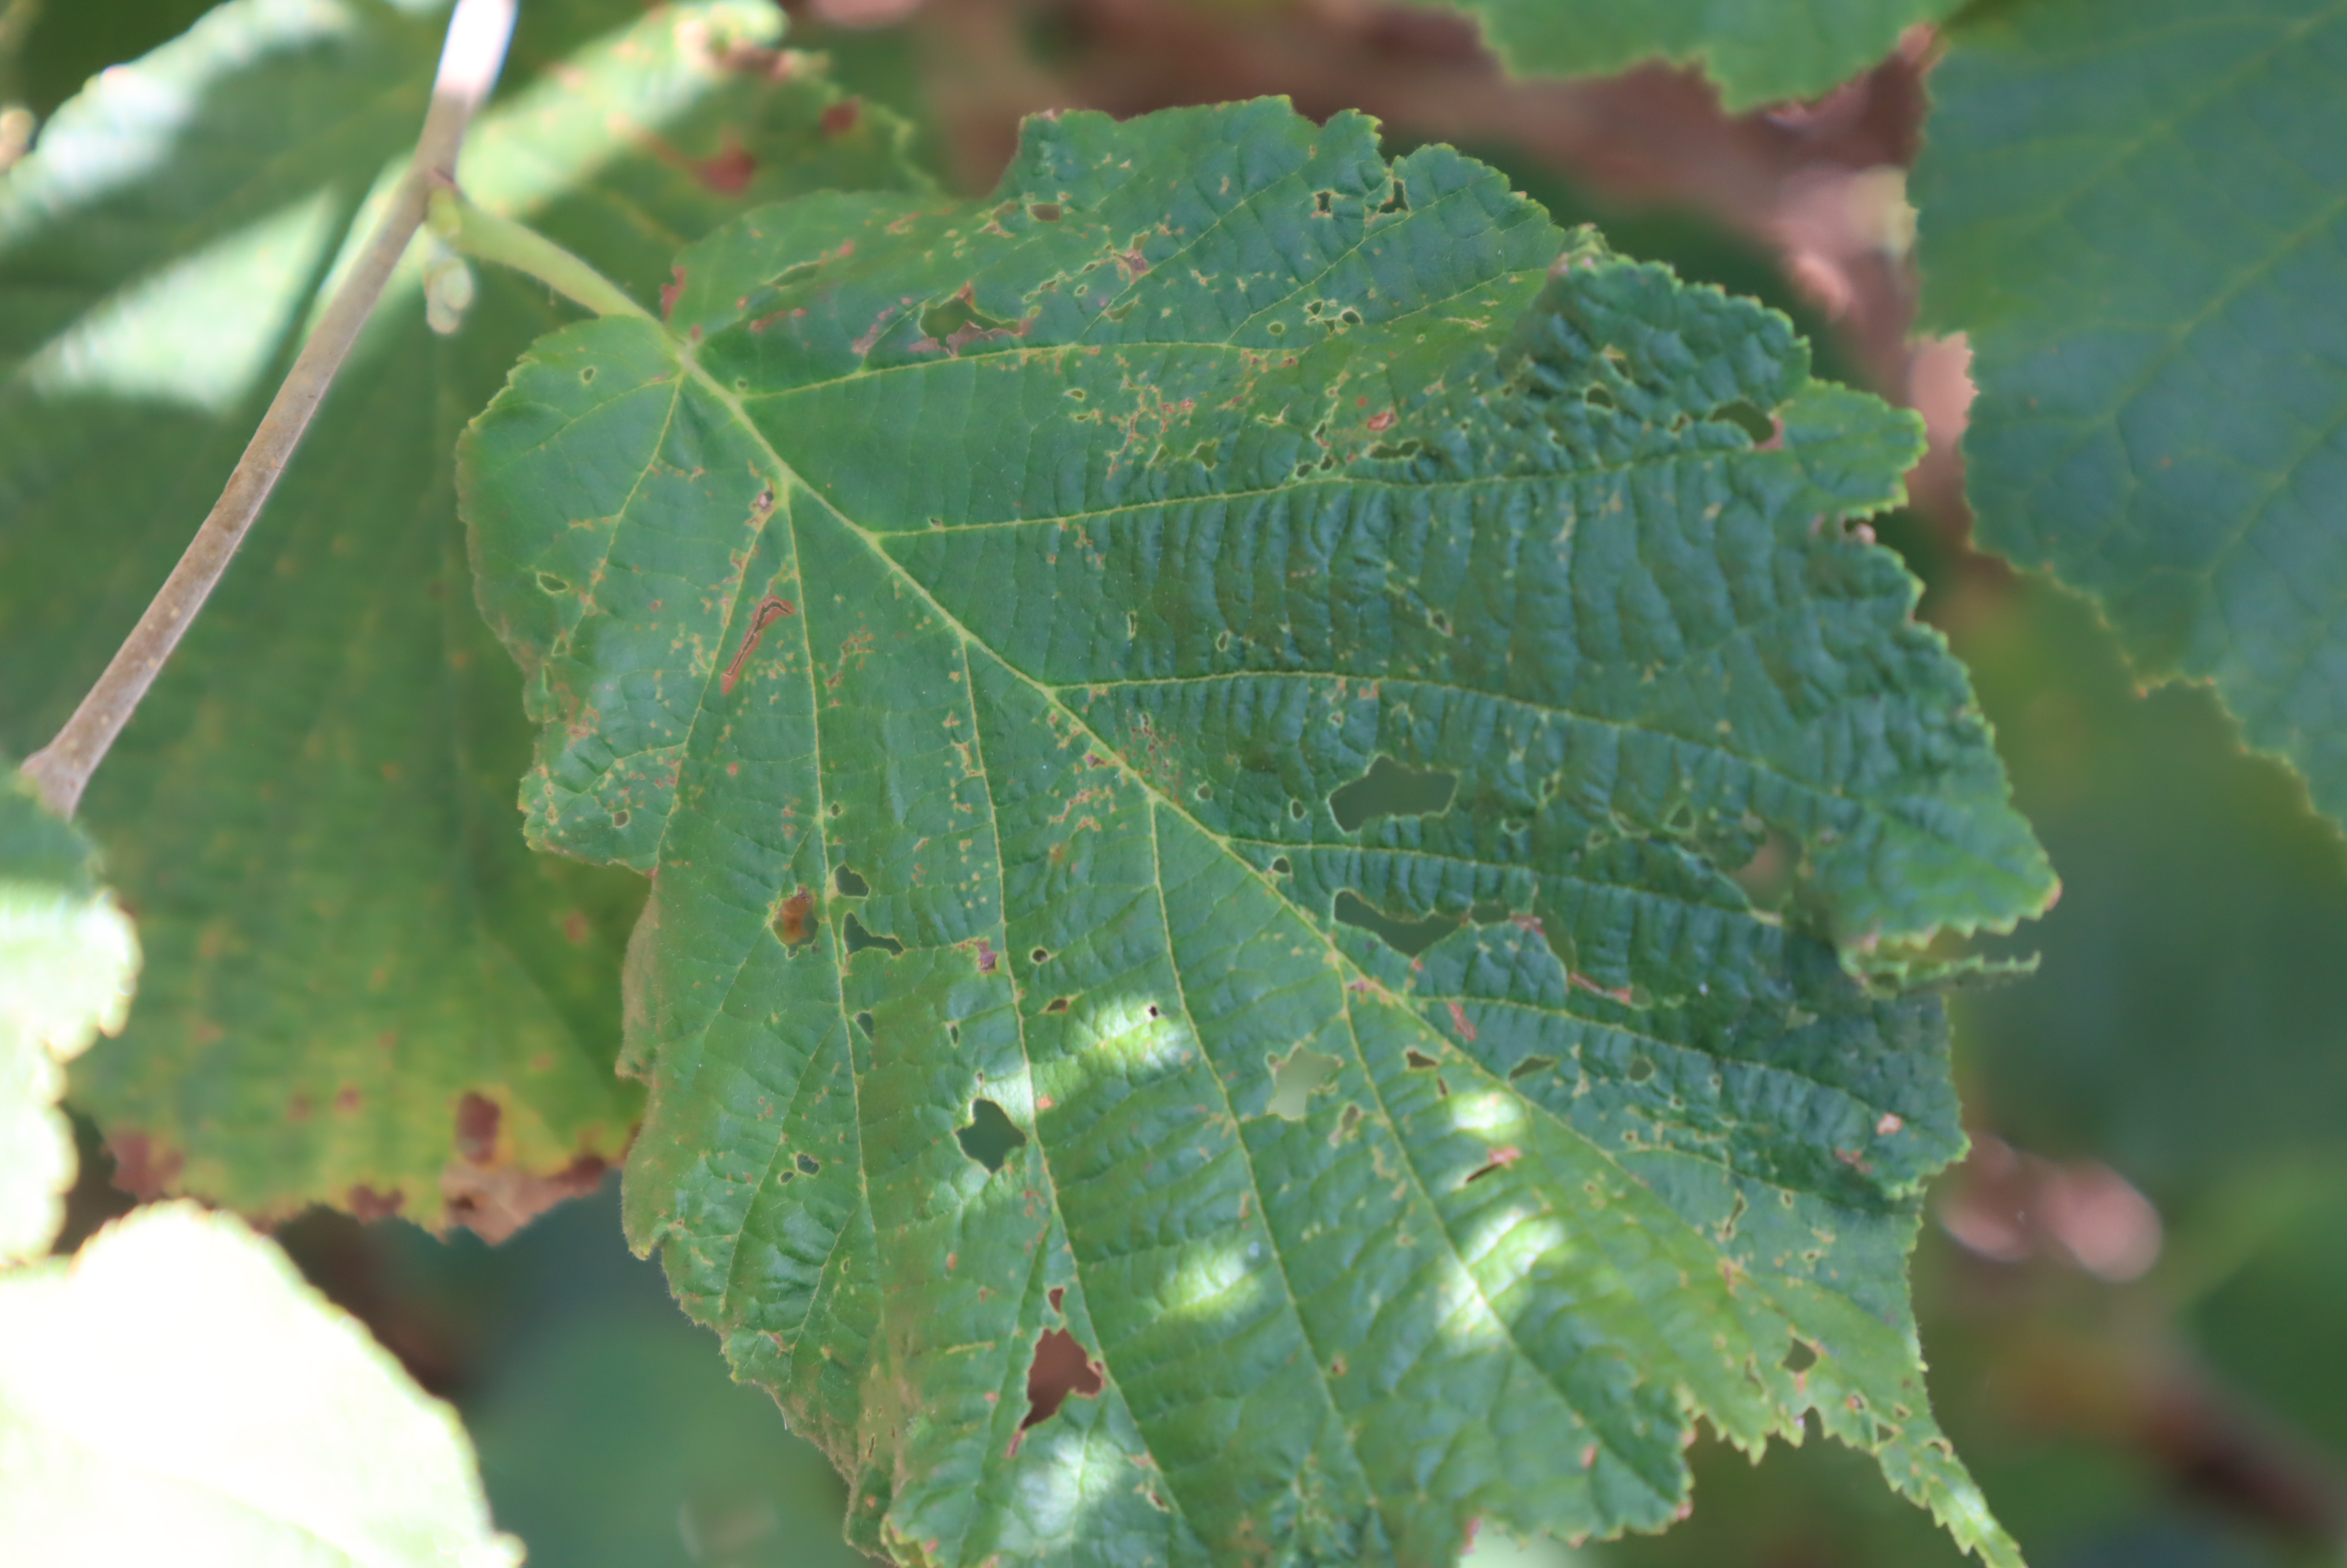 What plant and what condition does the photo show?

hazel, bacterial spot, phytophagous
